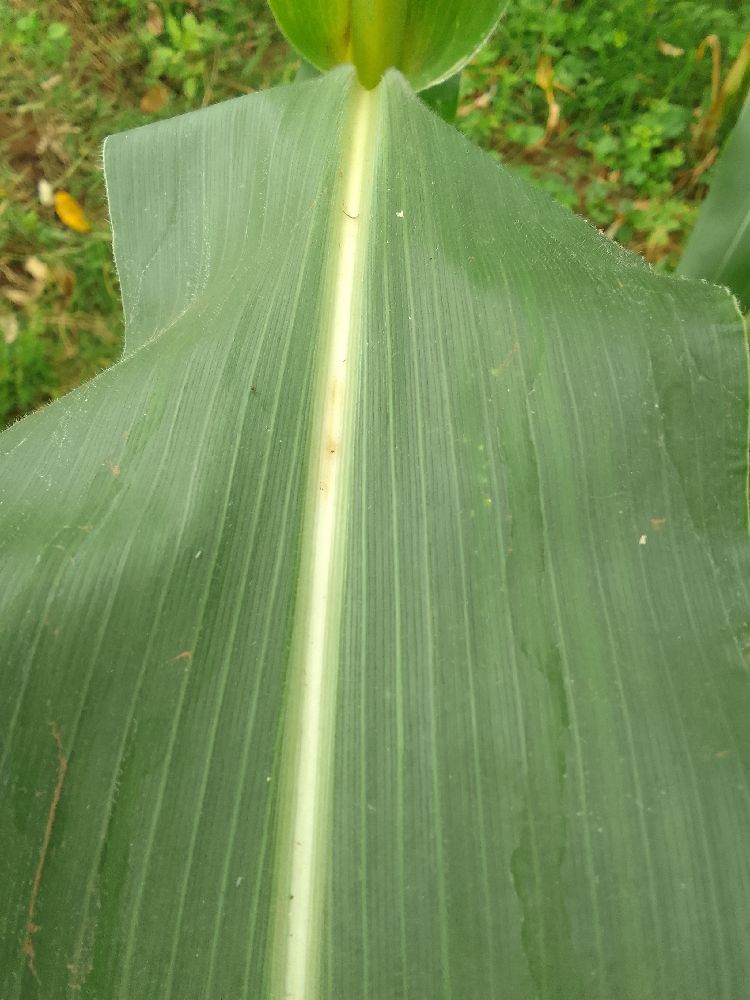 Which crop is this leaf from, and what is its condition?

maize, healthy
